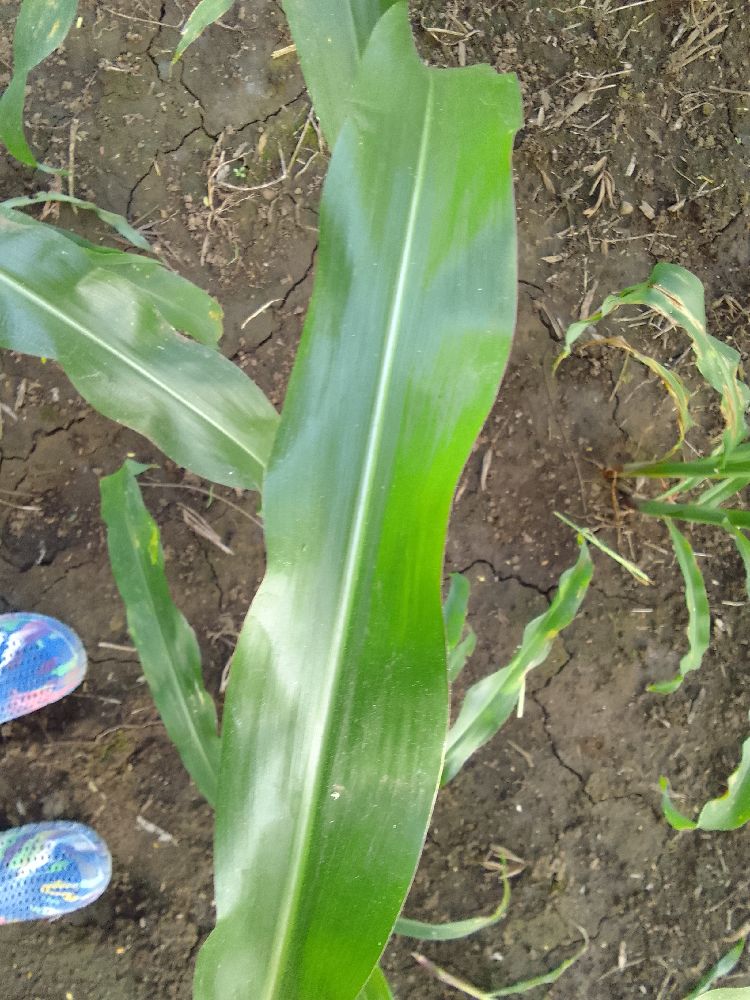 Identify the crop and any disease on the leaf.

maize, healthy
